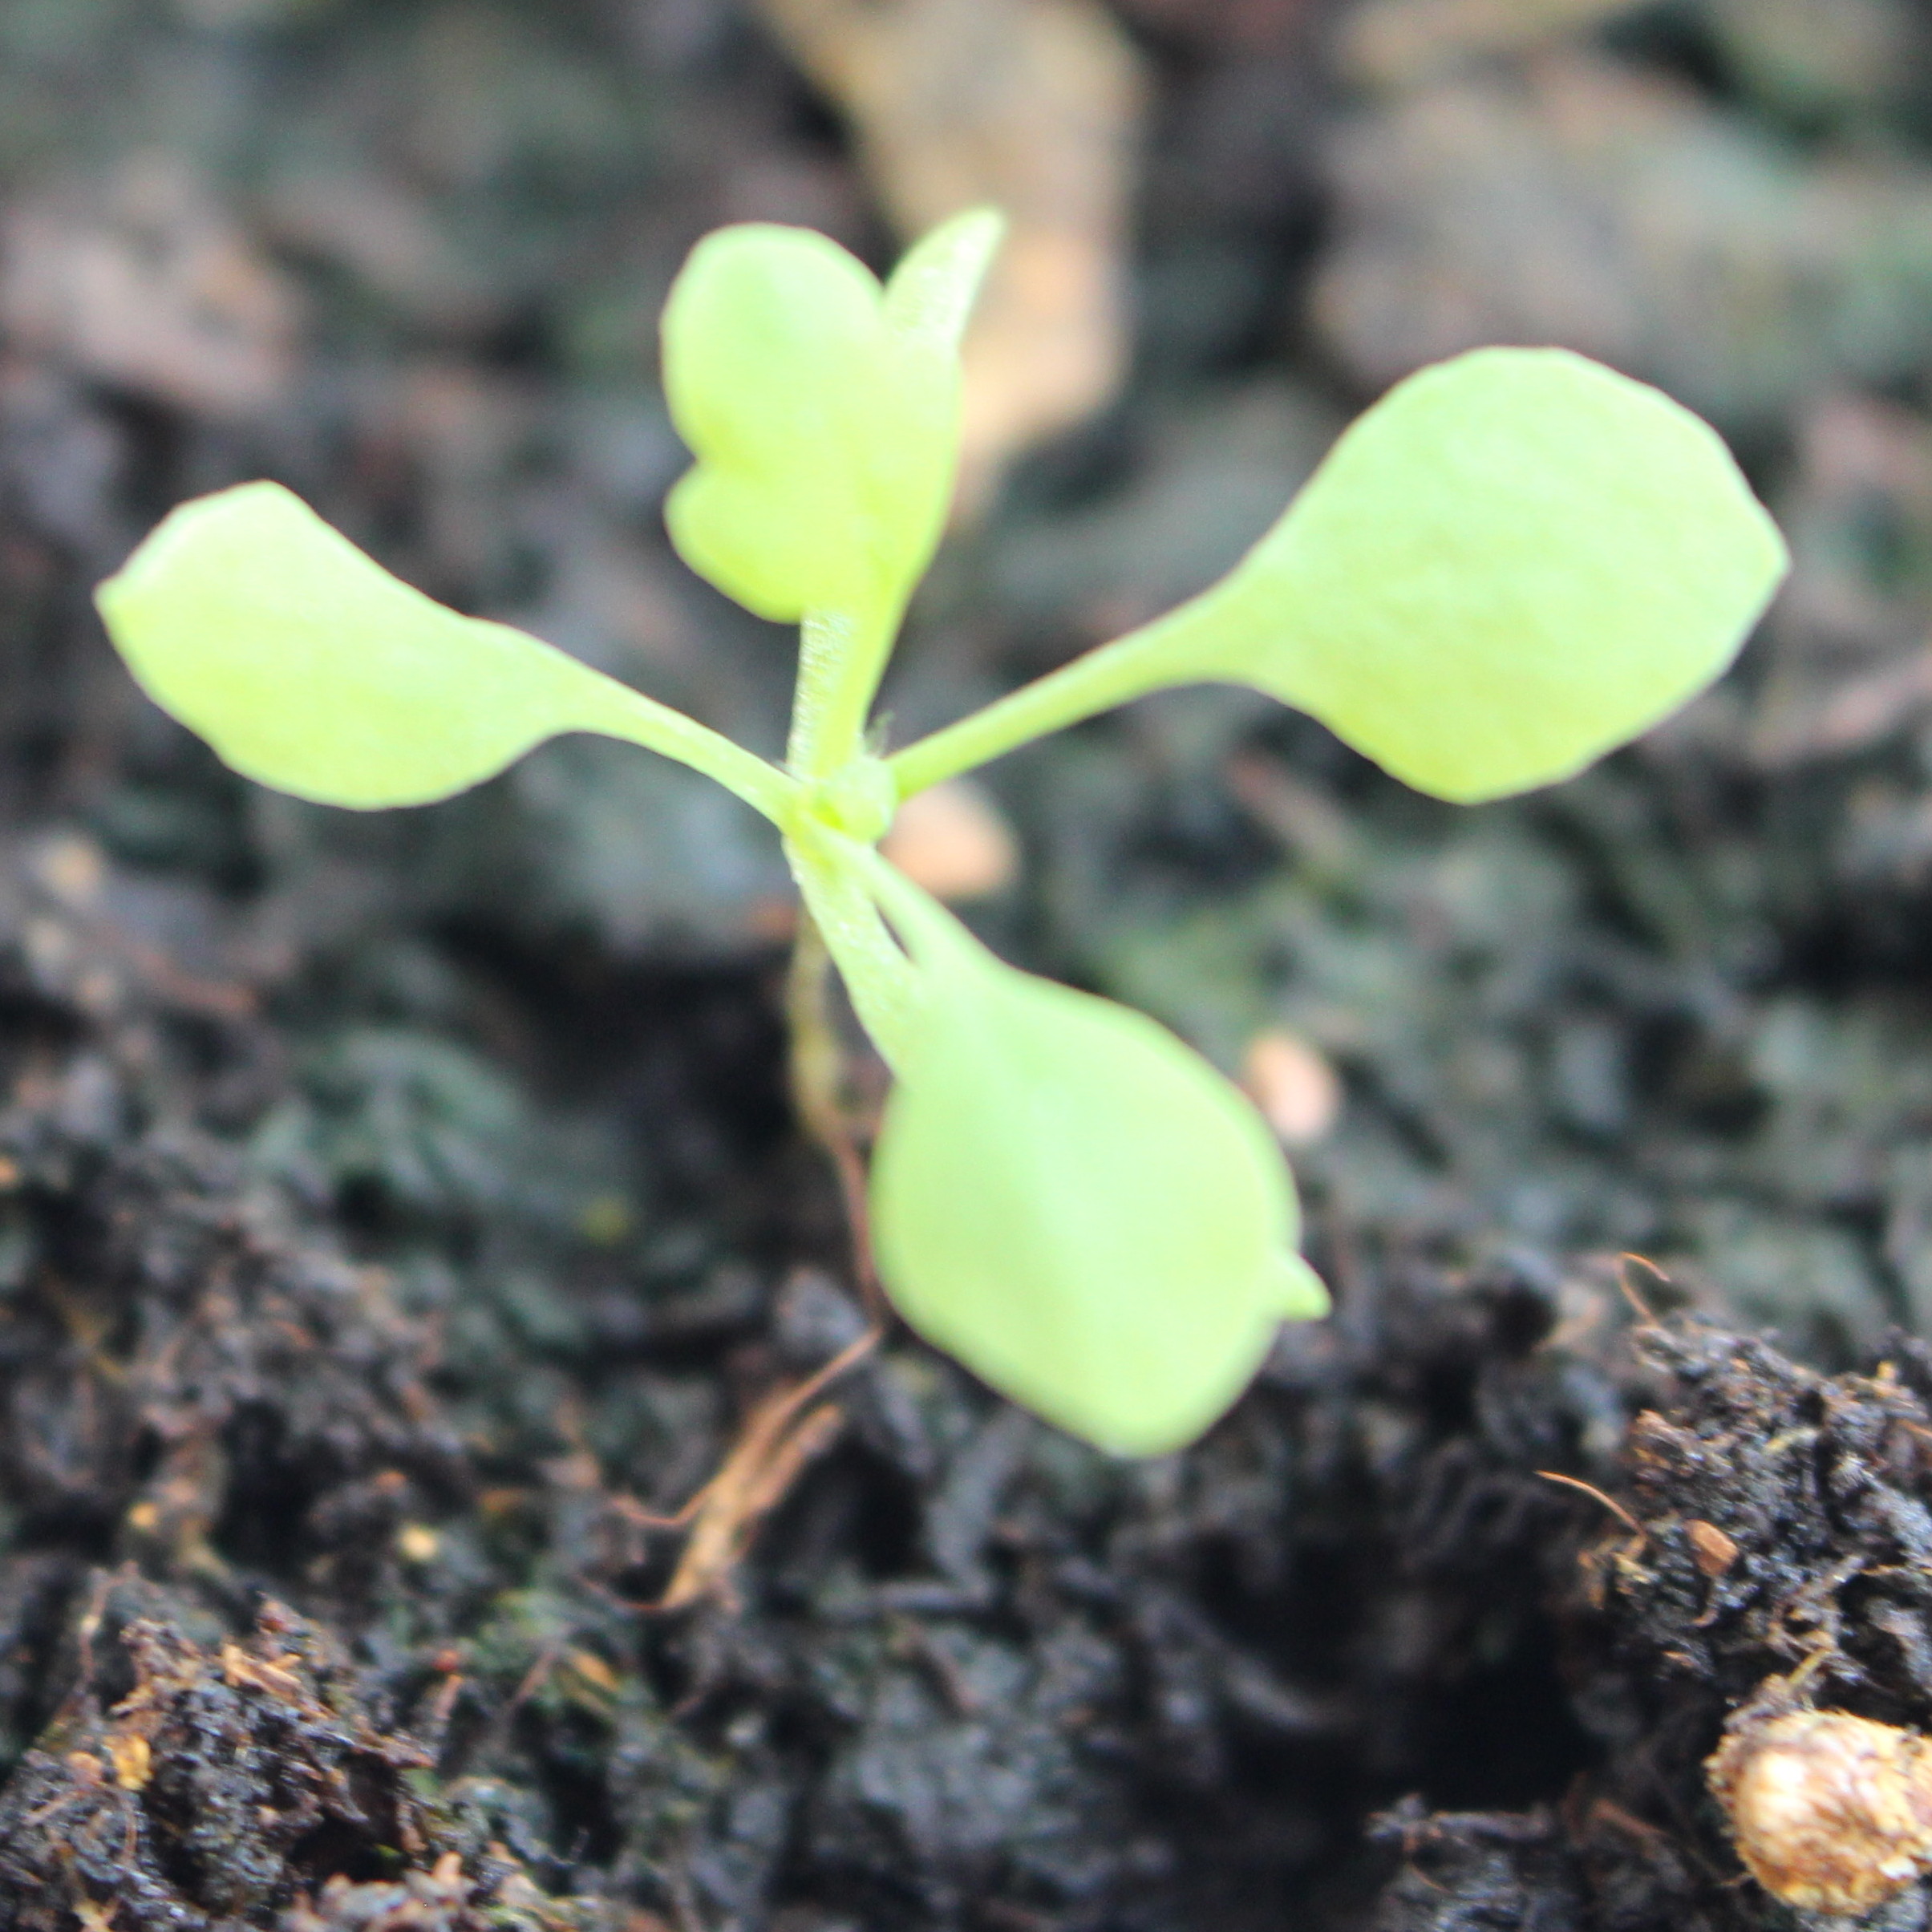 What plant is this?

Papaver rhoeas
